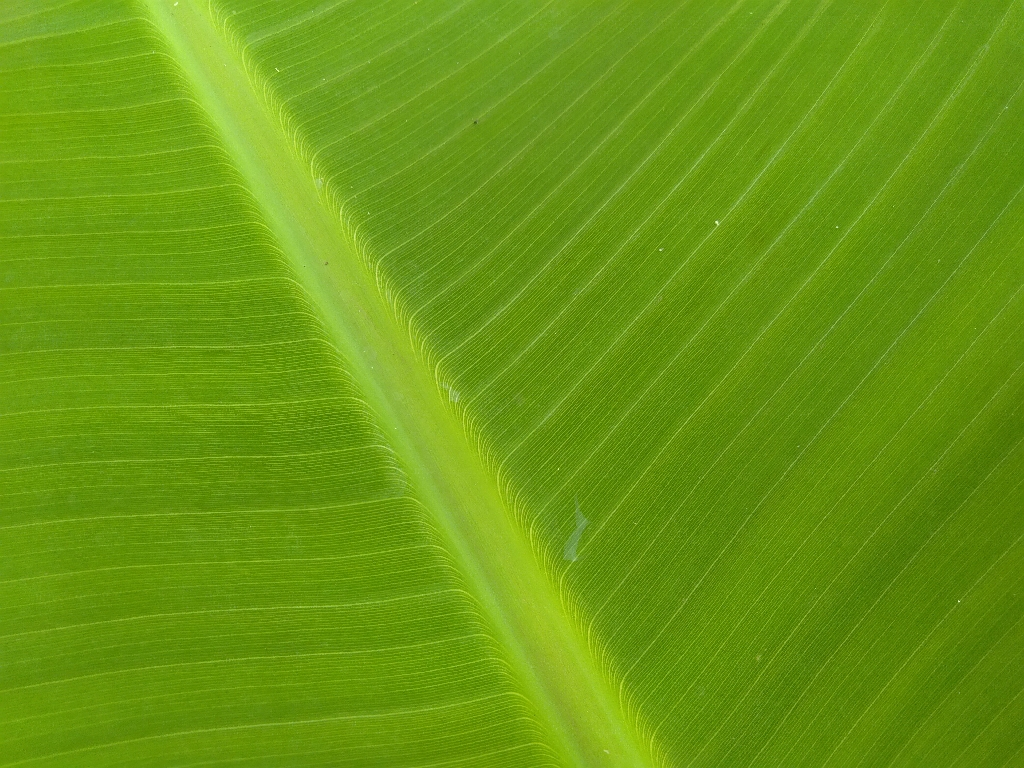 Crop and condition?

banana, healthy
